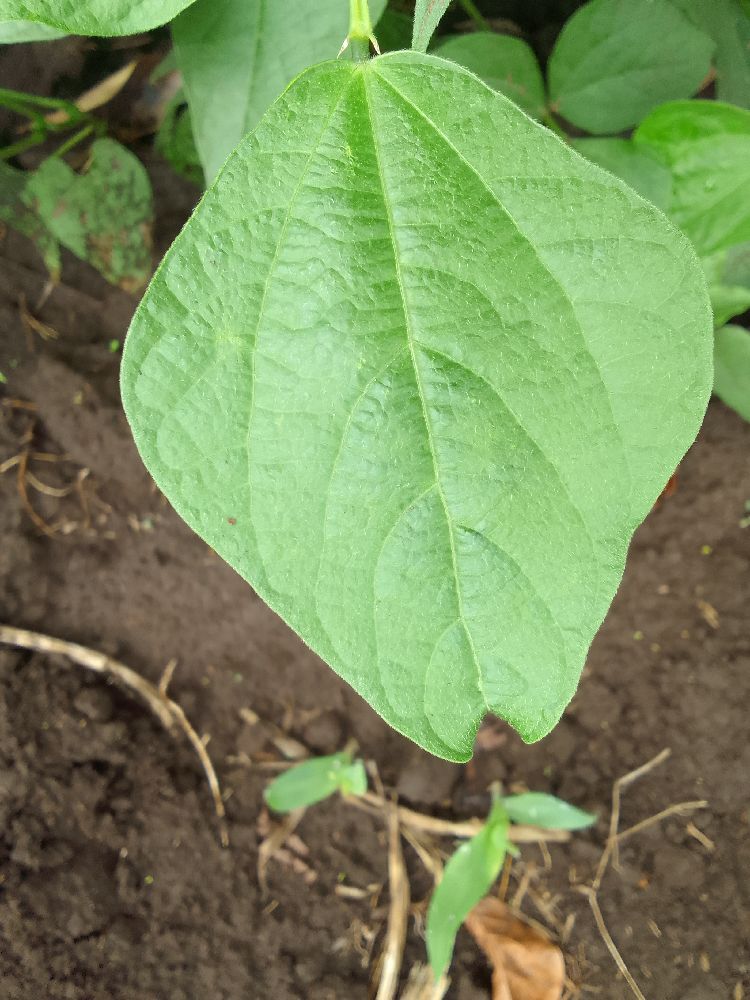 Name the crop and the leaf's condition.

common bean, healthy
